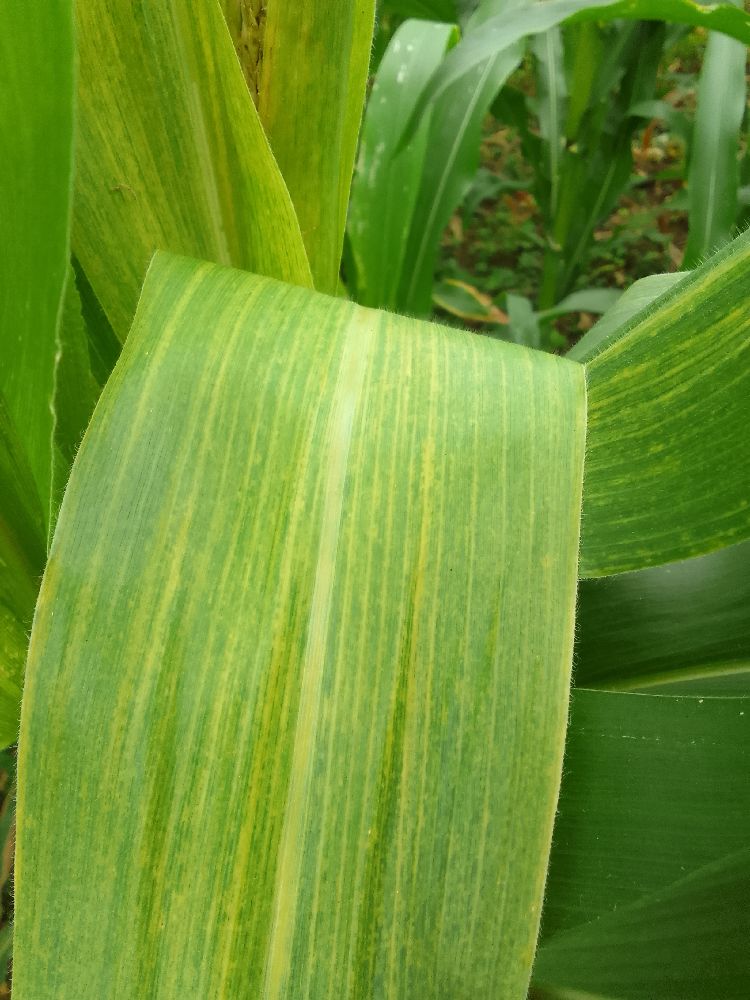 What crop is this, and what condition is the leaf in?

maize, maize lethal necrosis
